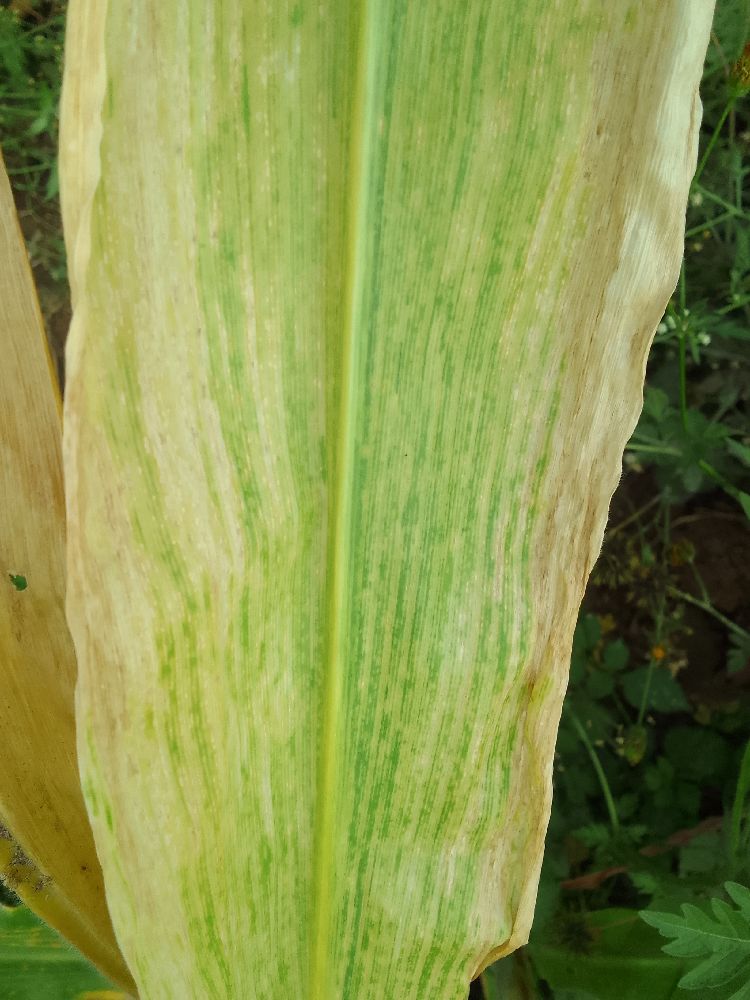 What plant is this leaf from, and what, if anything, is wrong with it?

maize, maize lethal necrosis
